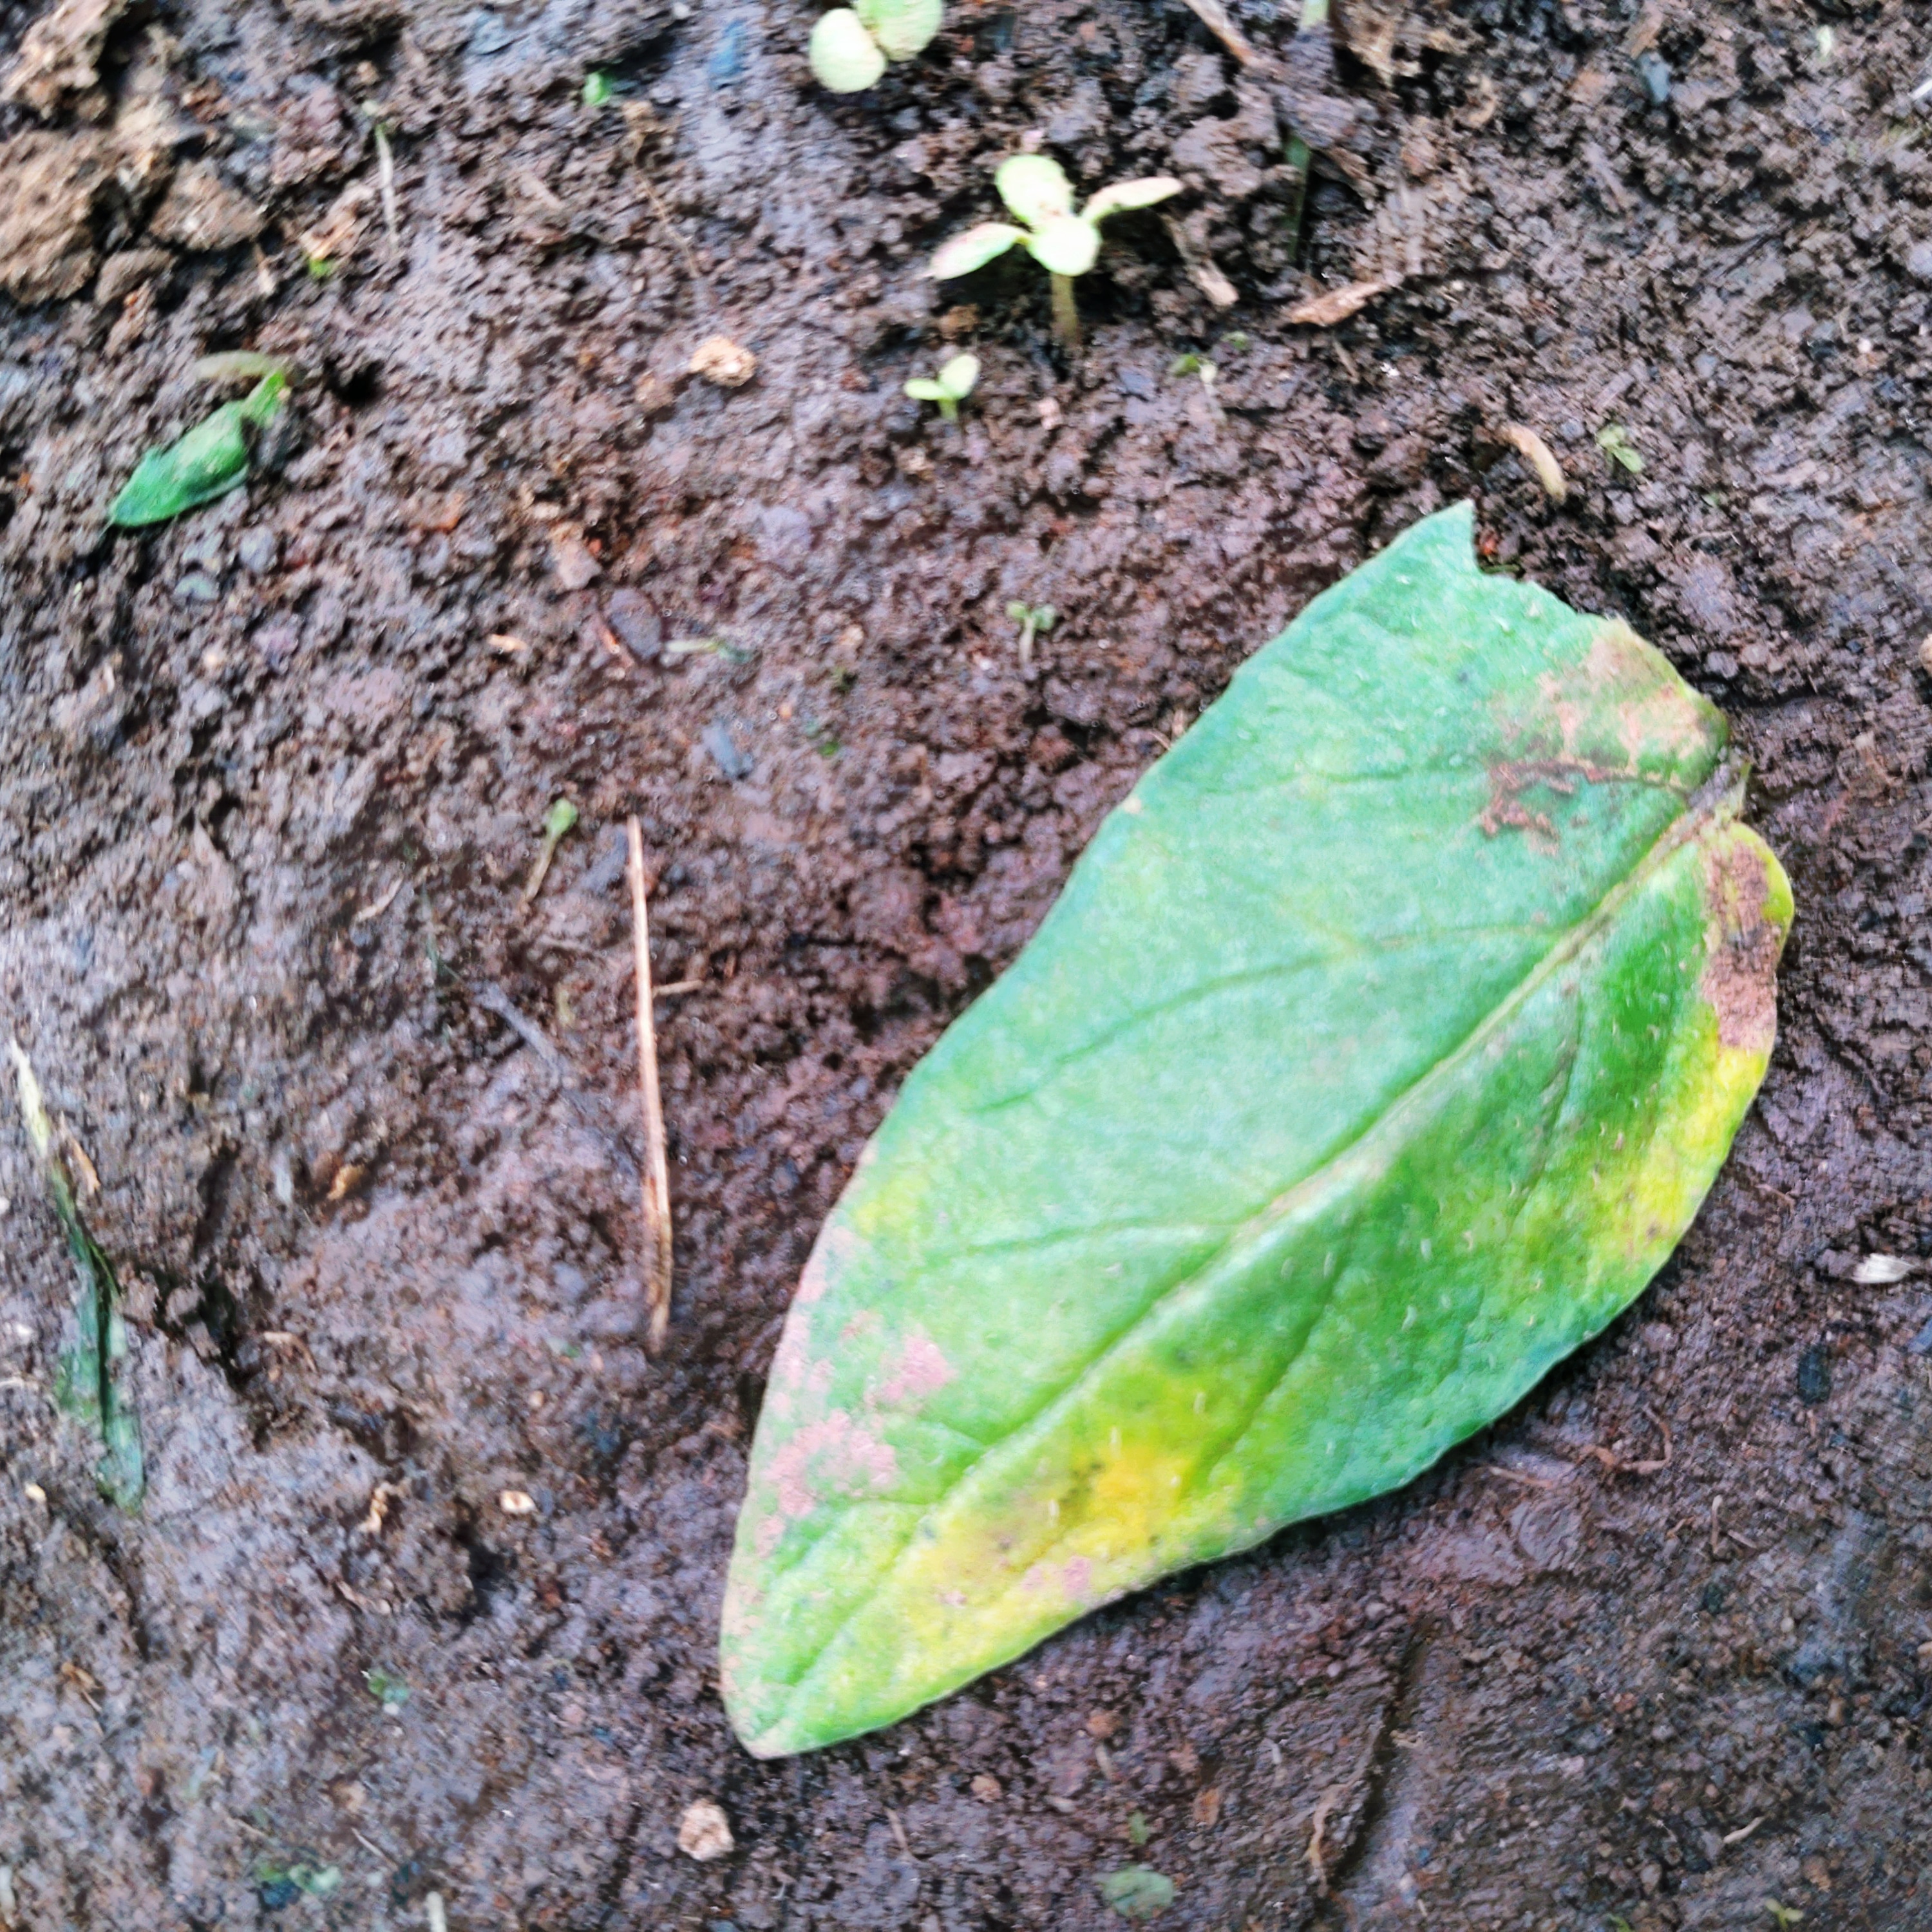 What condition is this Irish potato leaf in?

late blight
